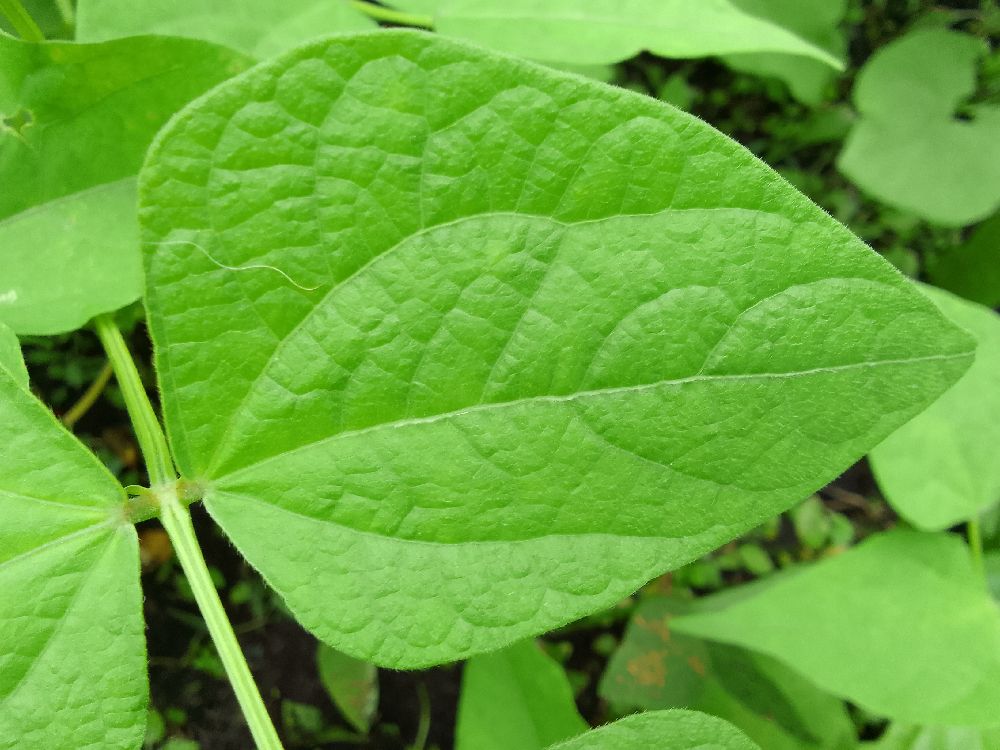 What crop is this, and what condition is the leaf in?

common bean, healthy
